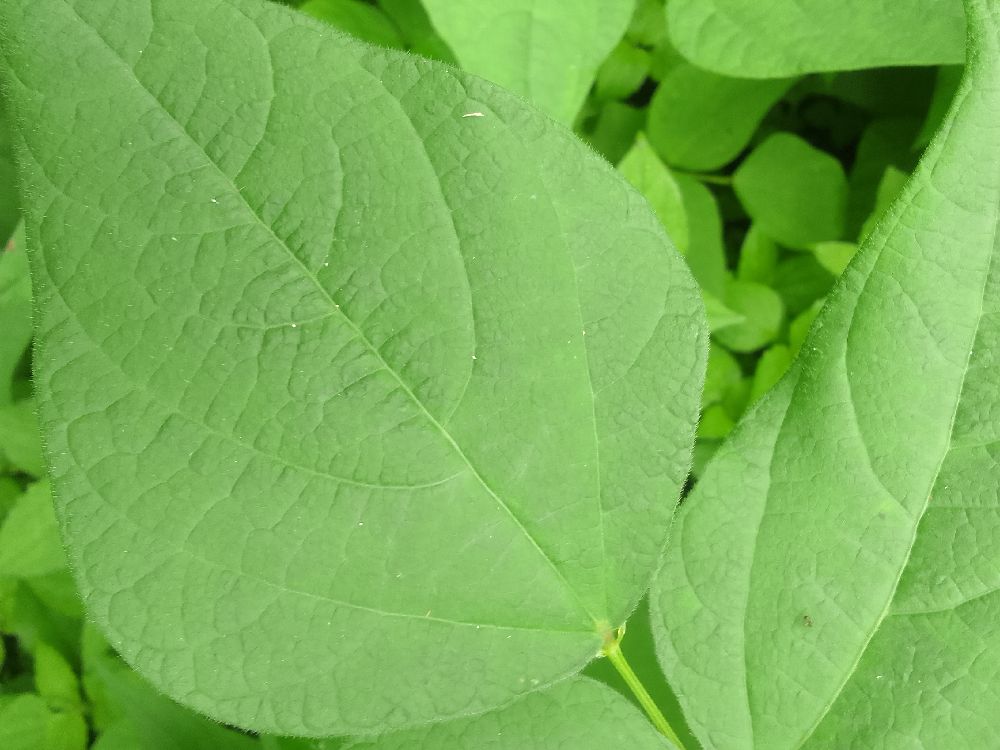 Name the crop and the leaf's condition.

common bean, healthy
